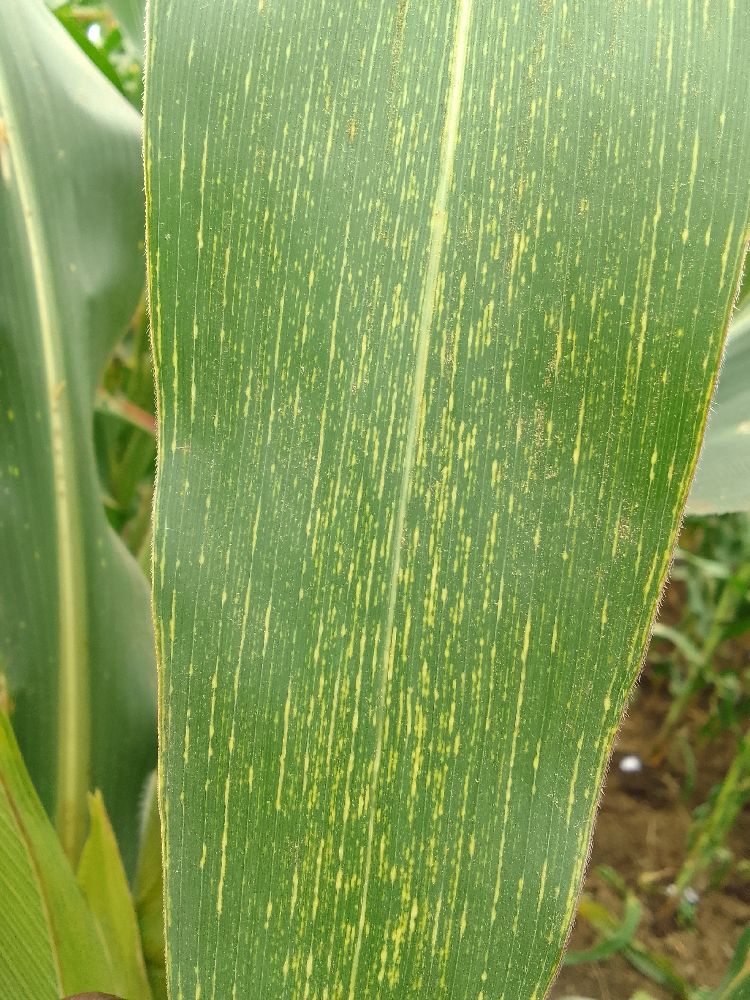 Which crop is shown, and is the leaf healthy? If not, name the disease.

maize, maize streak virus
